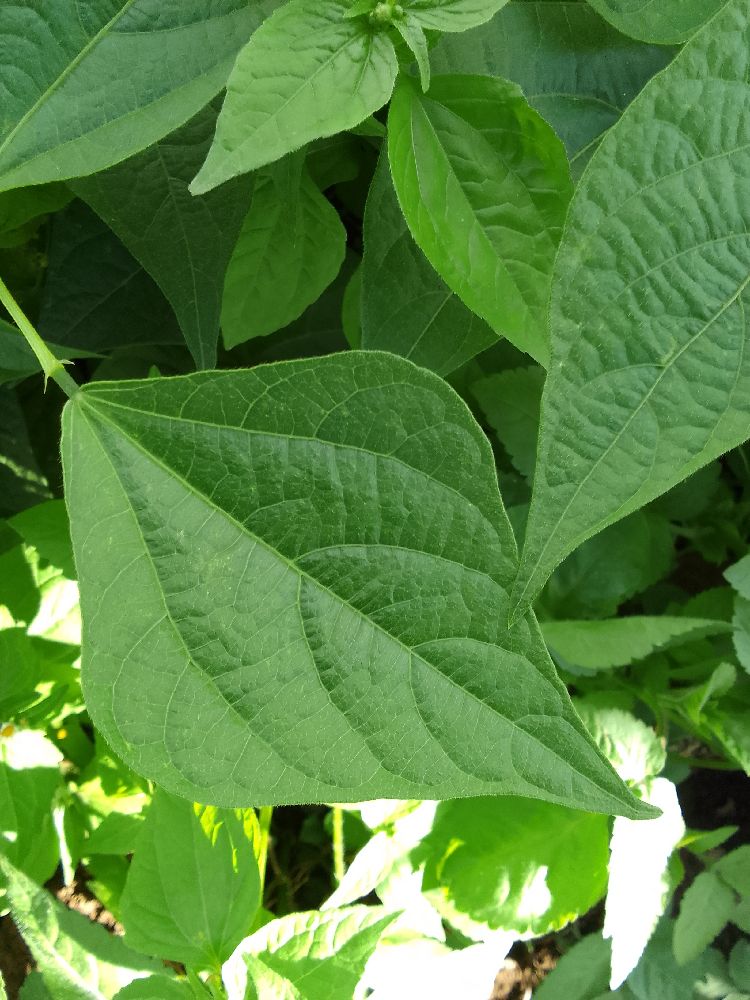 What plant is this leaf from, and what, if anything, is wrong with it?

common bean, healthy
